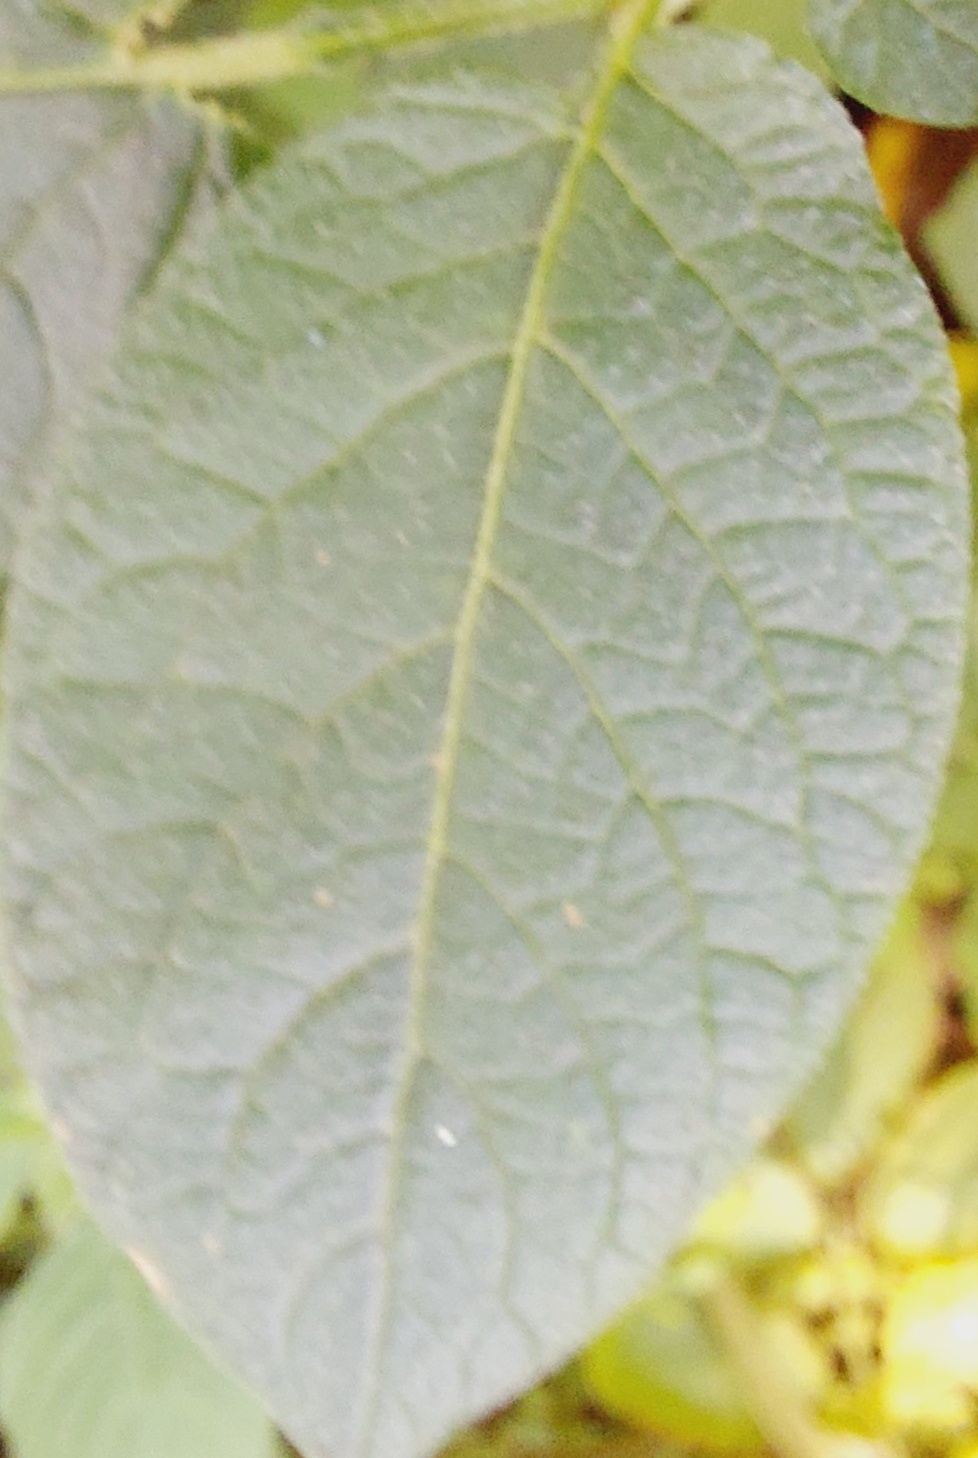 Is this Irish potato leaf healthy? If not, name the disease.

healthy
